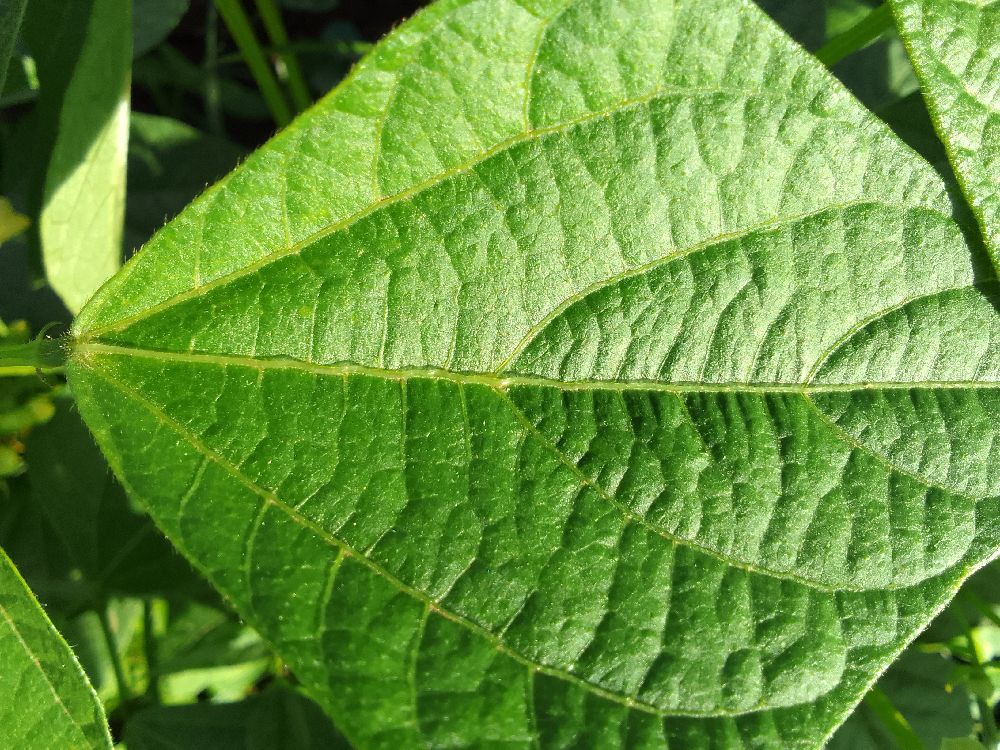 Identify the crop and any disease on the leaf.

common bean, healthy
